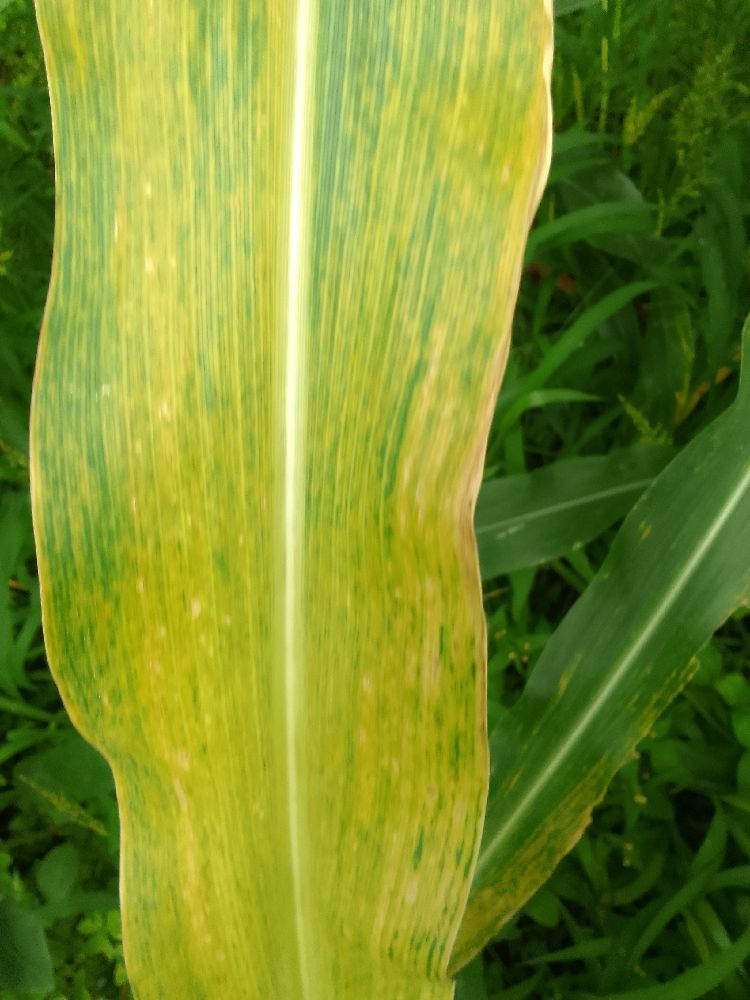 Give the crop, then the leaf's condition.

maize, maize lethal necrosis
